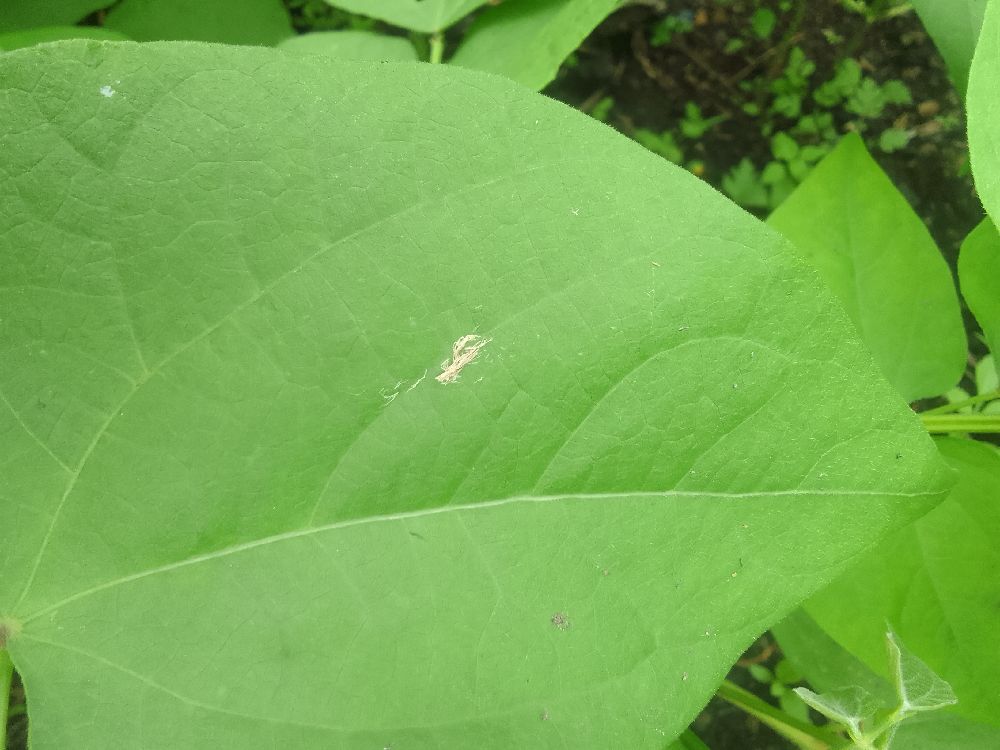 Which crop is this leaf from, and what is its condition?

common bean, healthy
